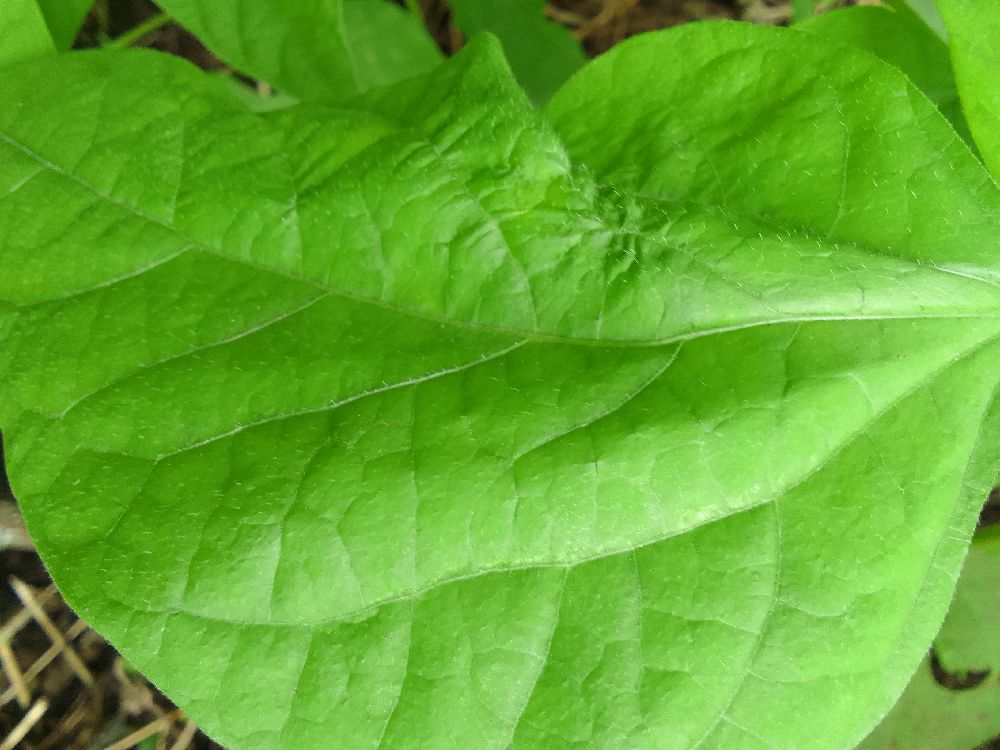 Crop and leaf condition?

common bean, healthy
